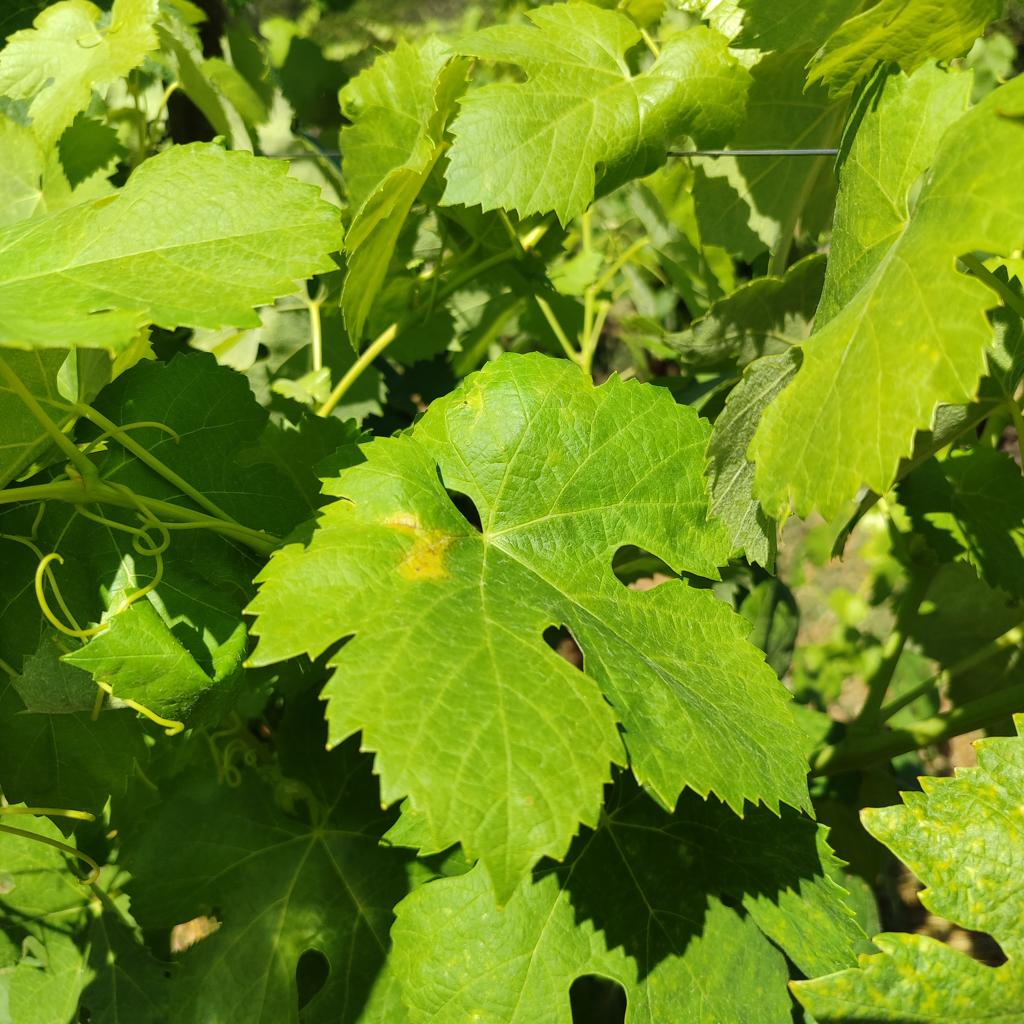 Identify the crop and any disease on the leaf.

grapevine, downy mildew
